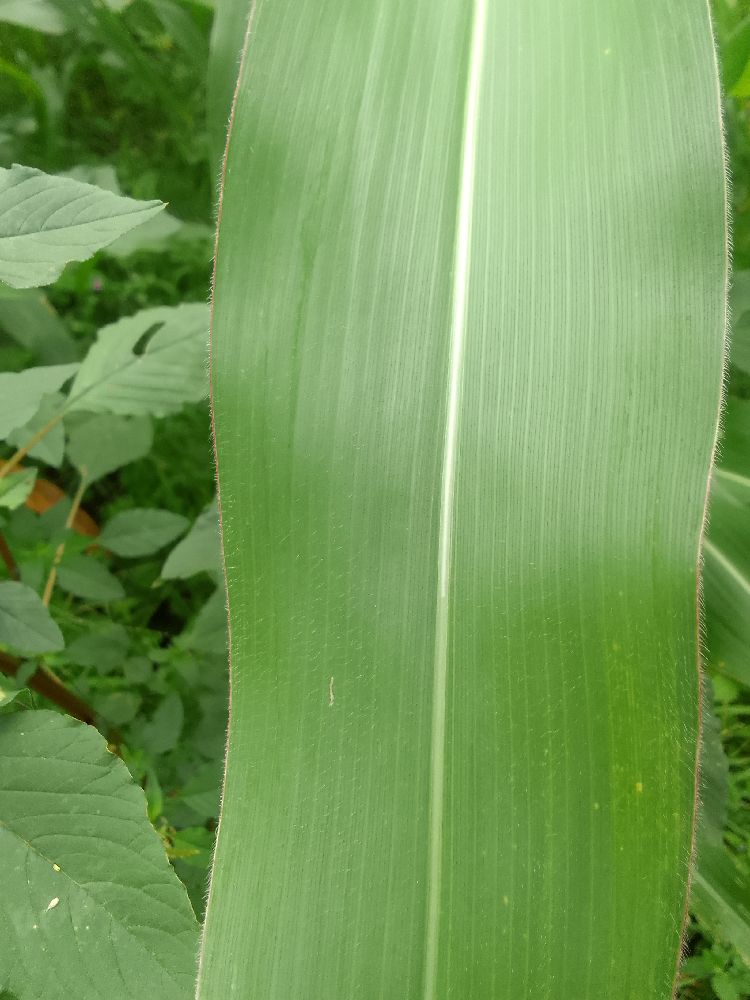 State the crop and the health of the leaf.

maize, healthy
